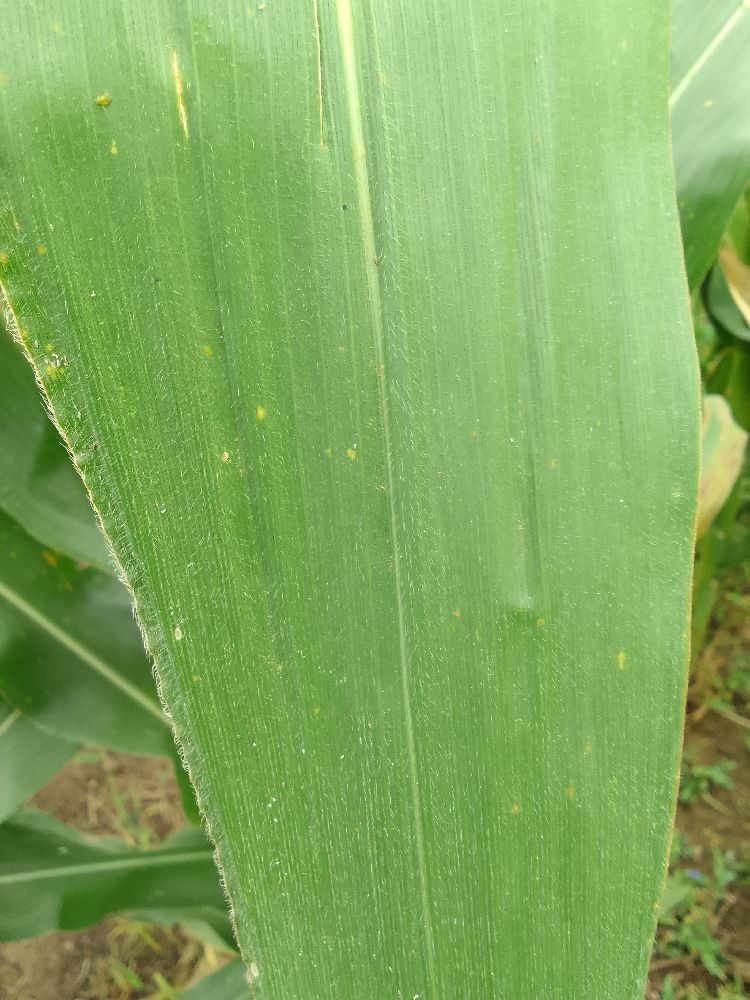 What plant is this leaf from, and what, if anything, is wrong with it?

maize, healthy
